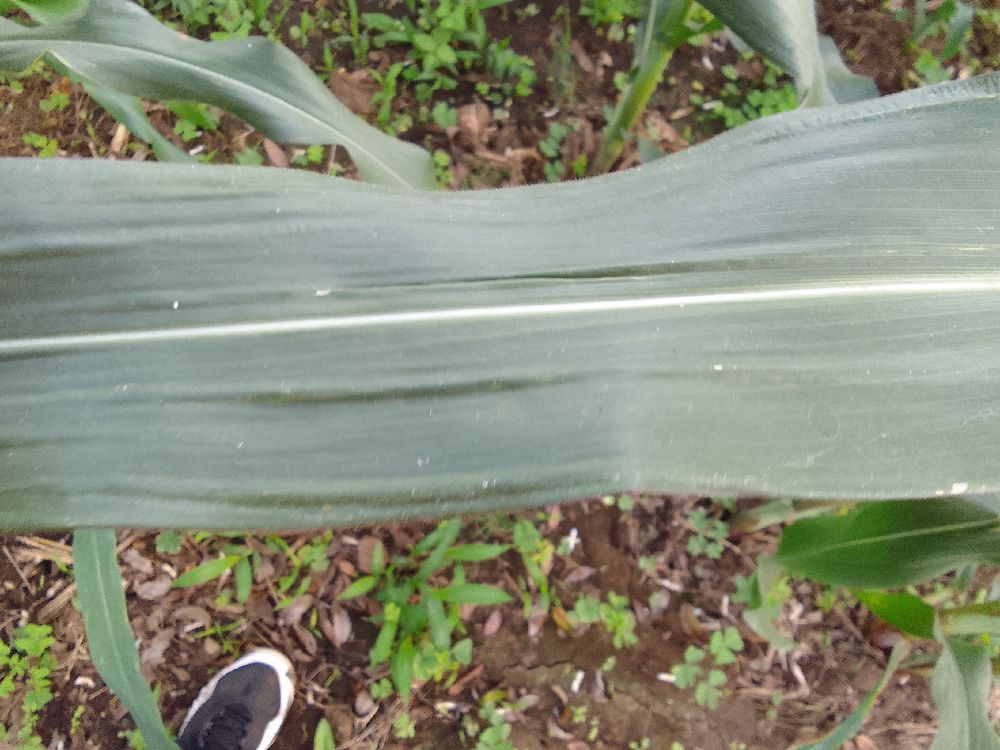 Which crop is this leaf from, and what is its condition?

maize, healthy
